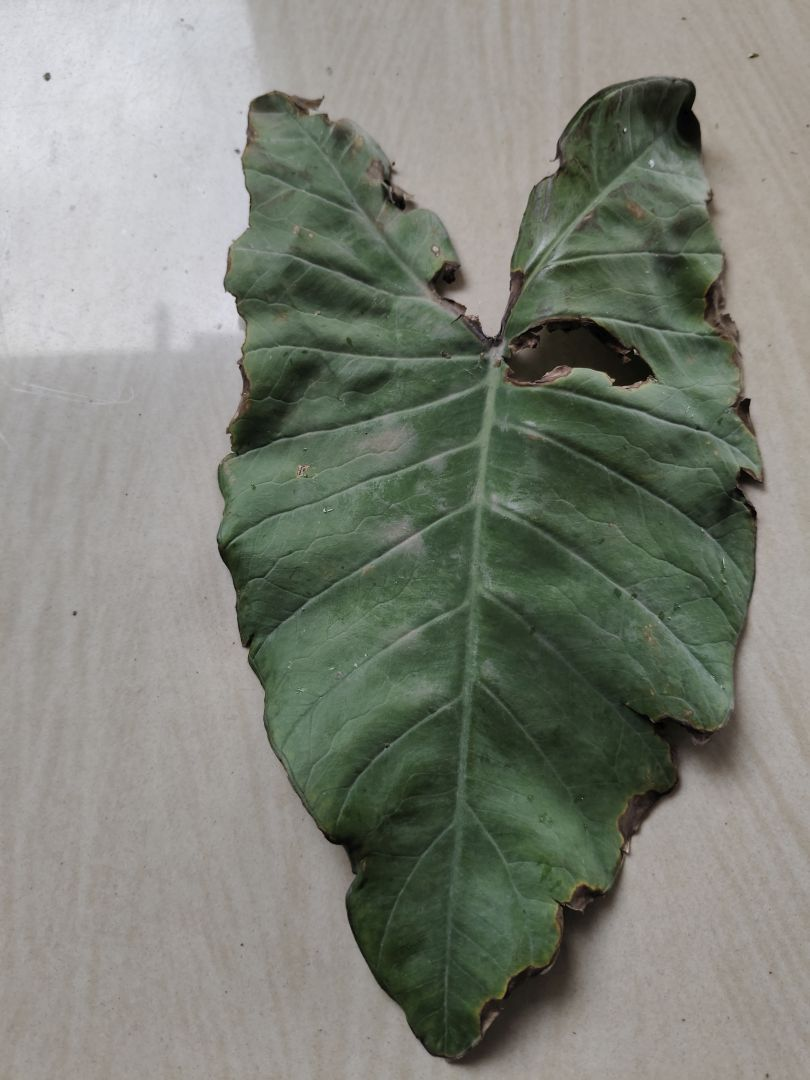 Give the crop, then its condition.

taro, leaf blight
